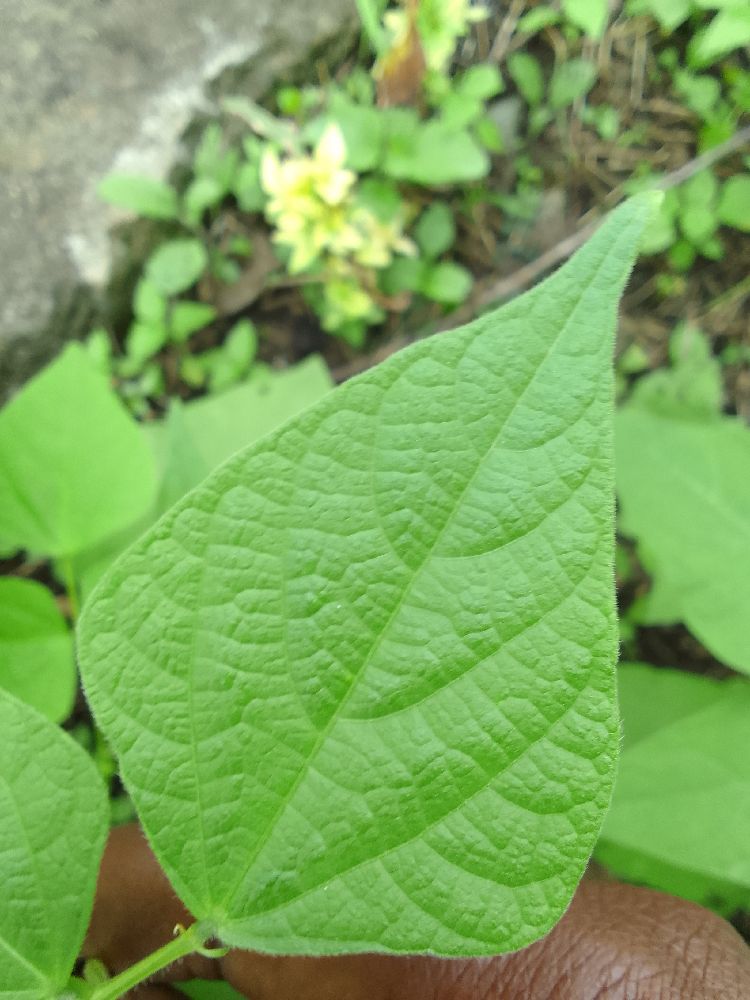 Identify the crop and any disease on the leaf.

common bean, healthy
